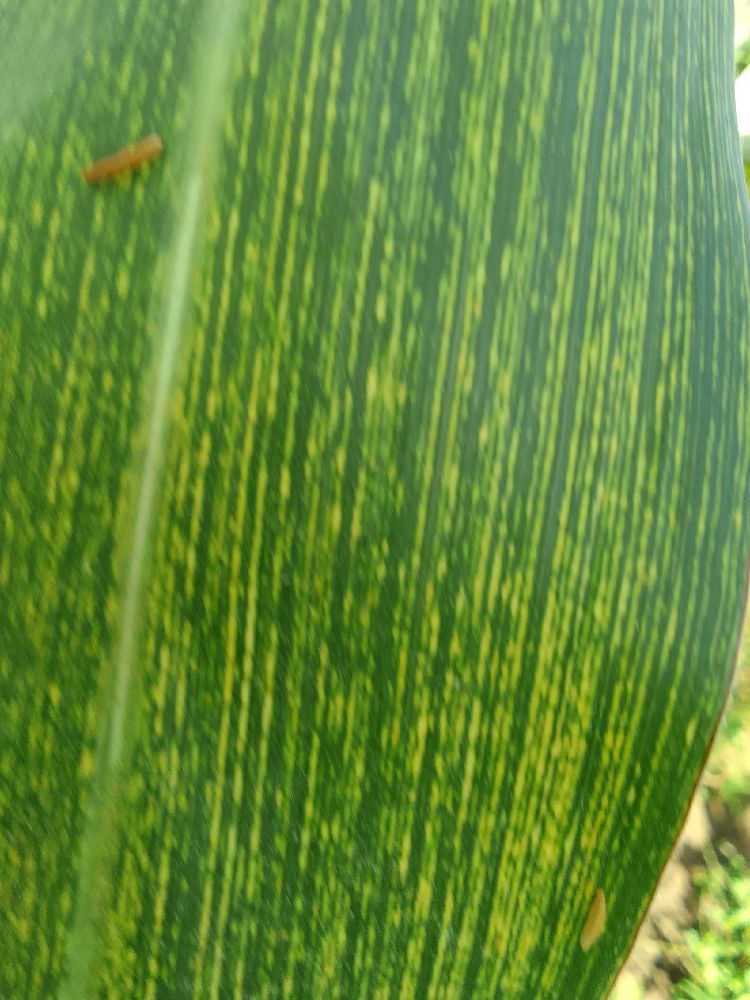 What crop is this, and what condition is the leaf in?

maize, maize streak virus
